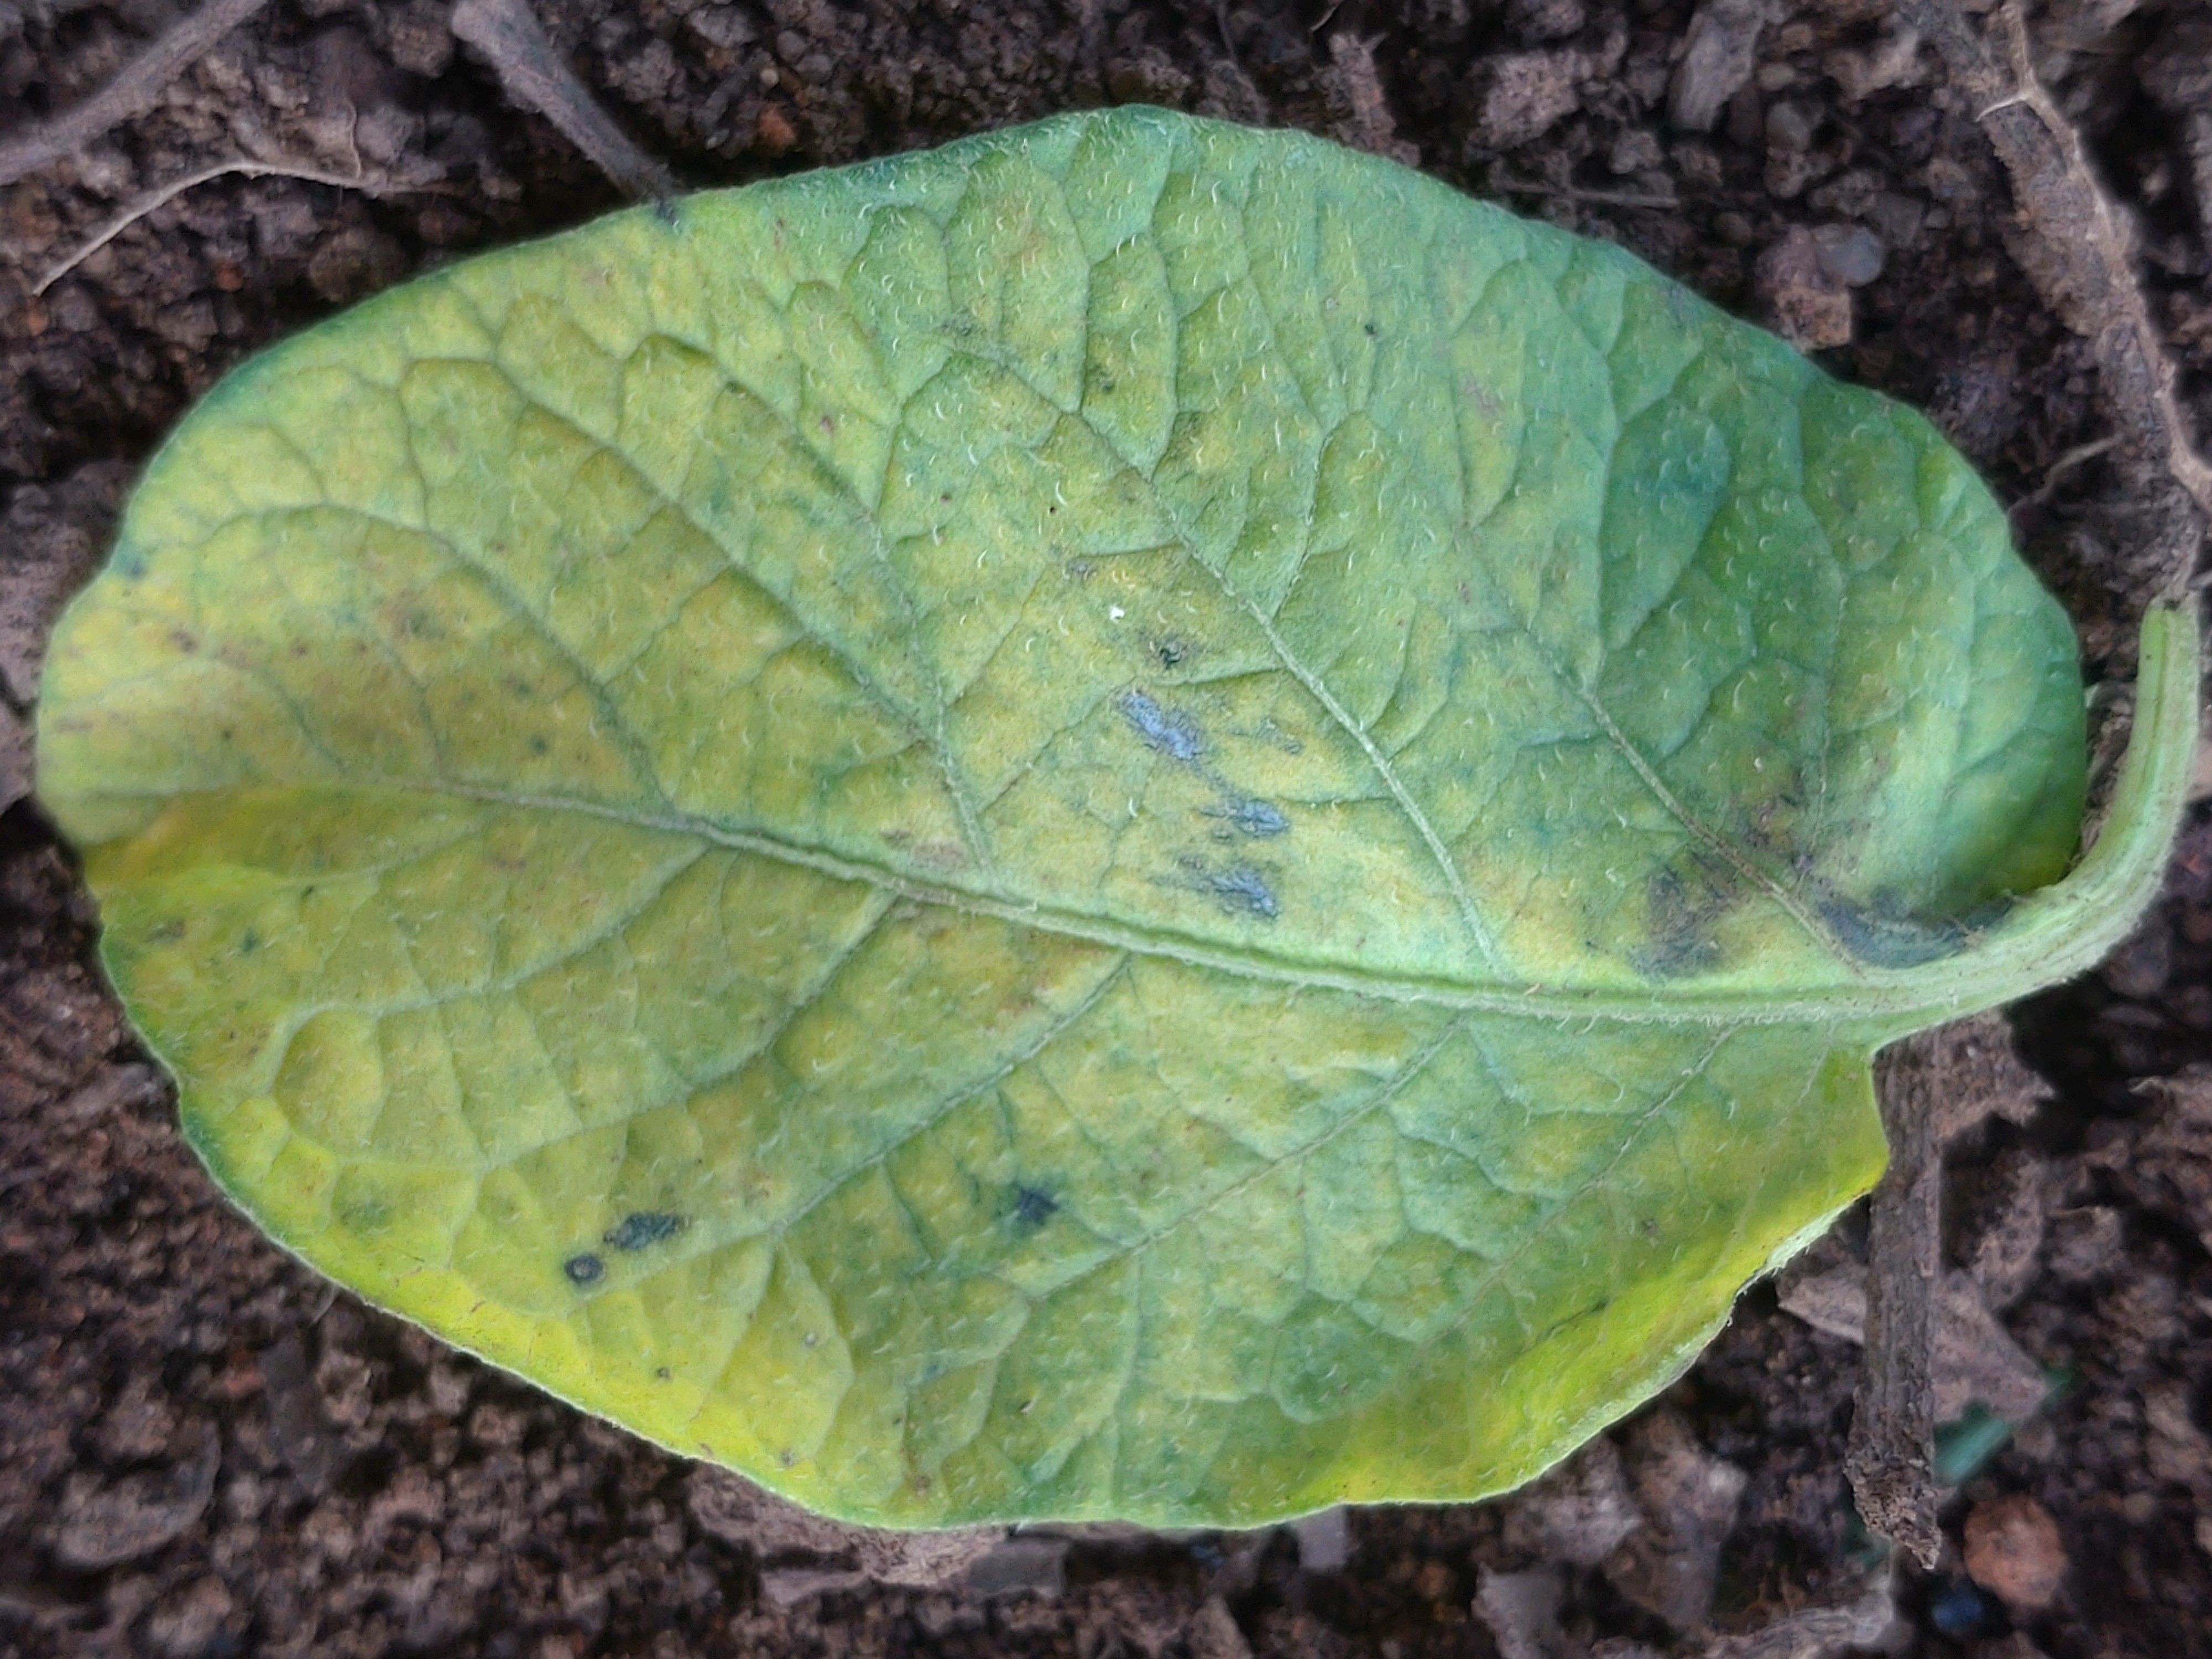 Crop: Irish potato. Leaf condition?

late blight
